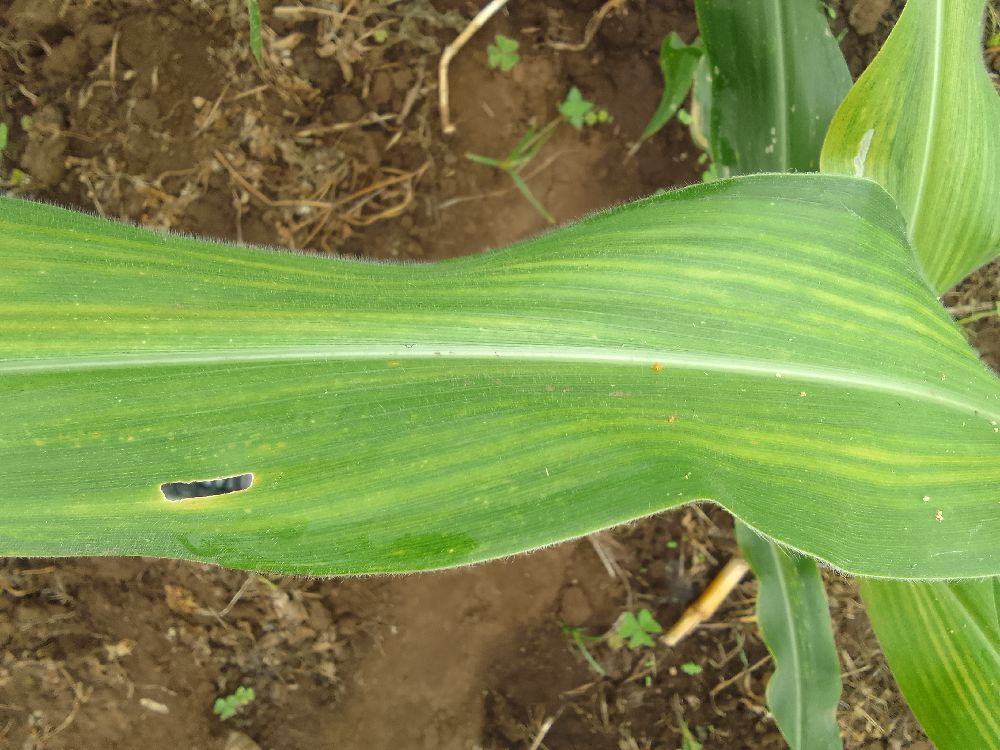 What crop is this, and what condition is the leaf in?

maize, maize lethal necrosis
